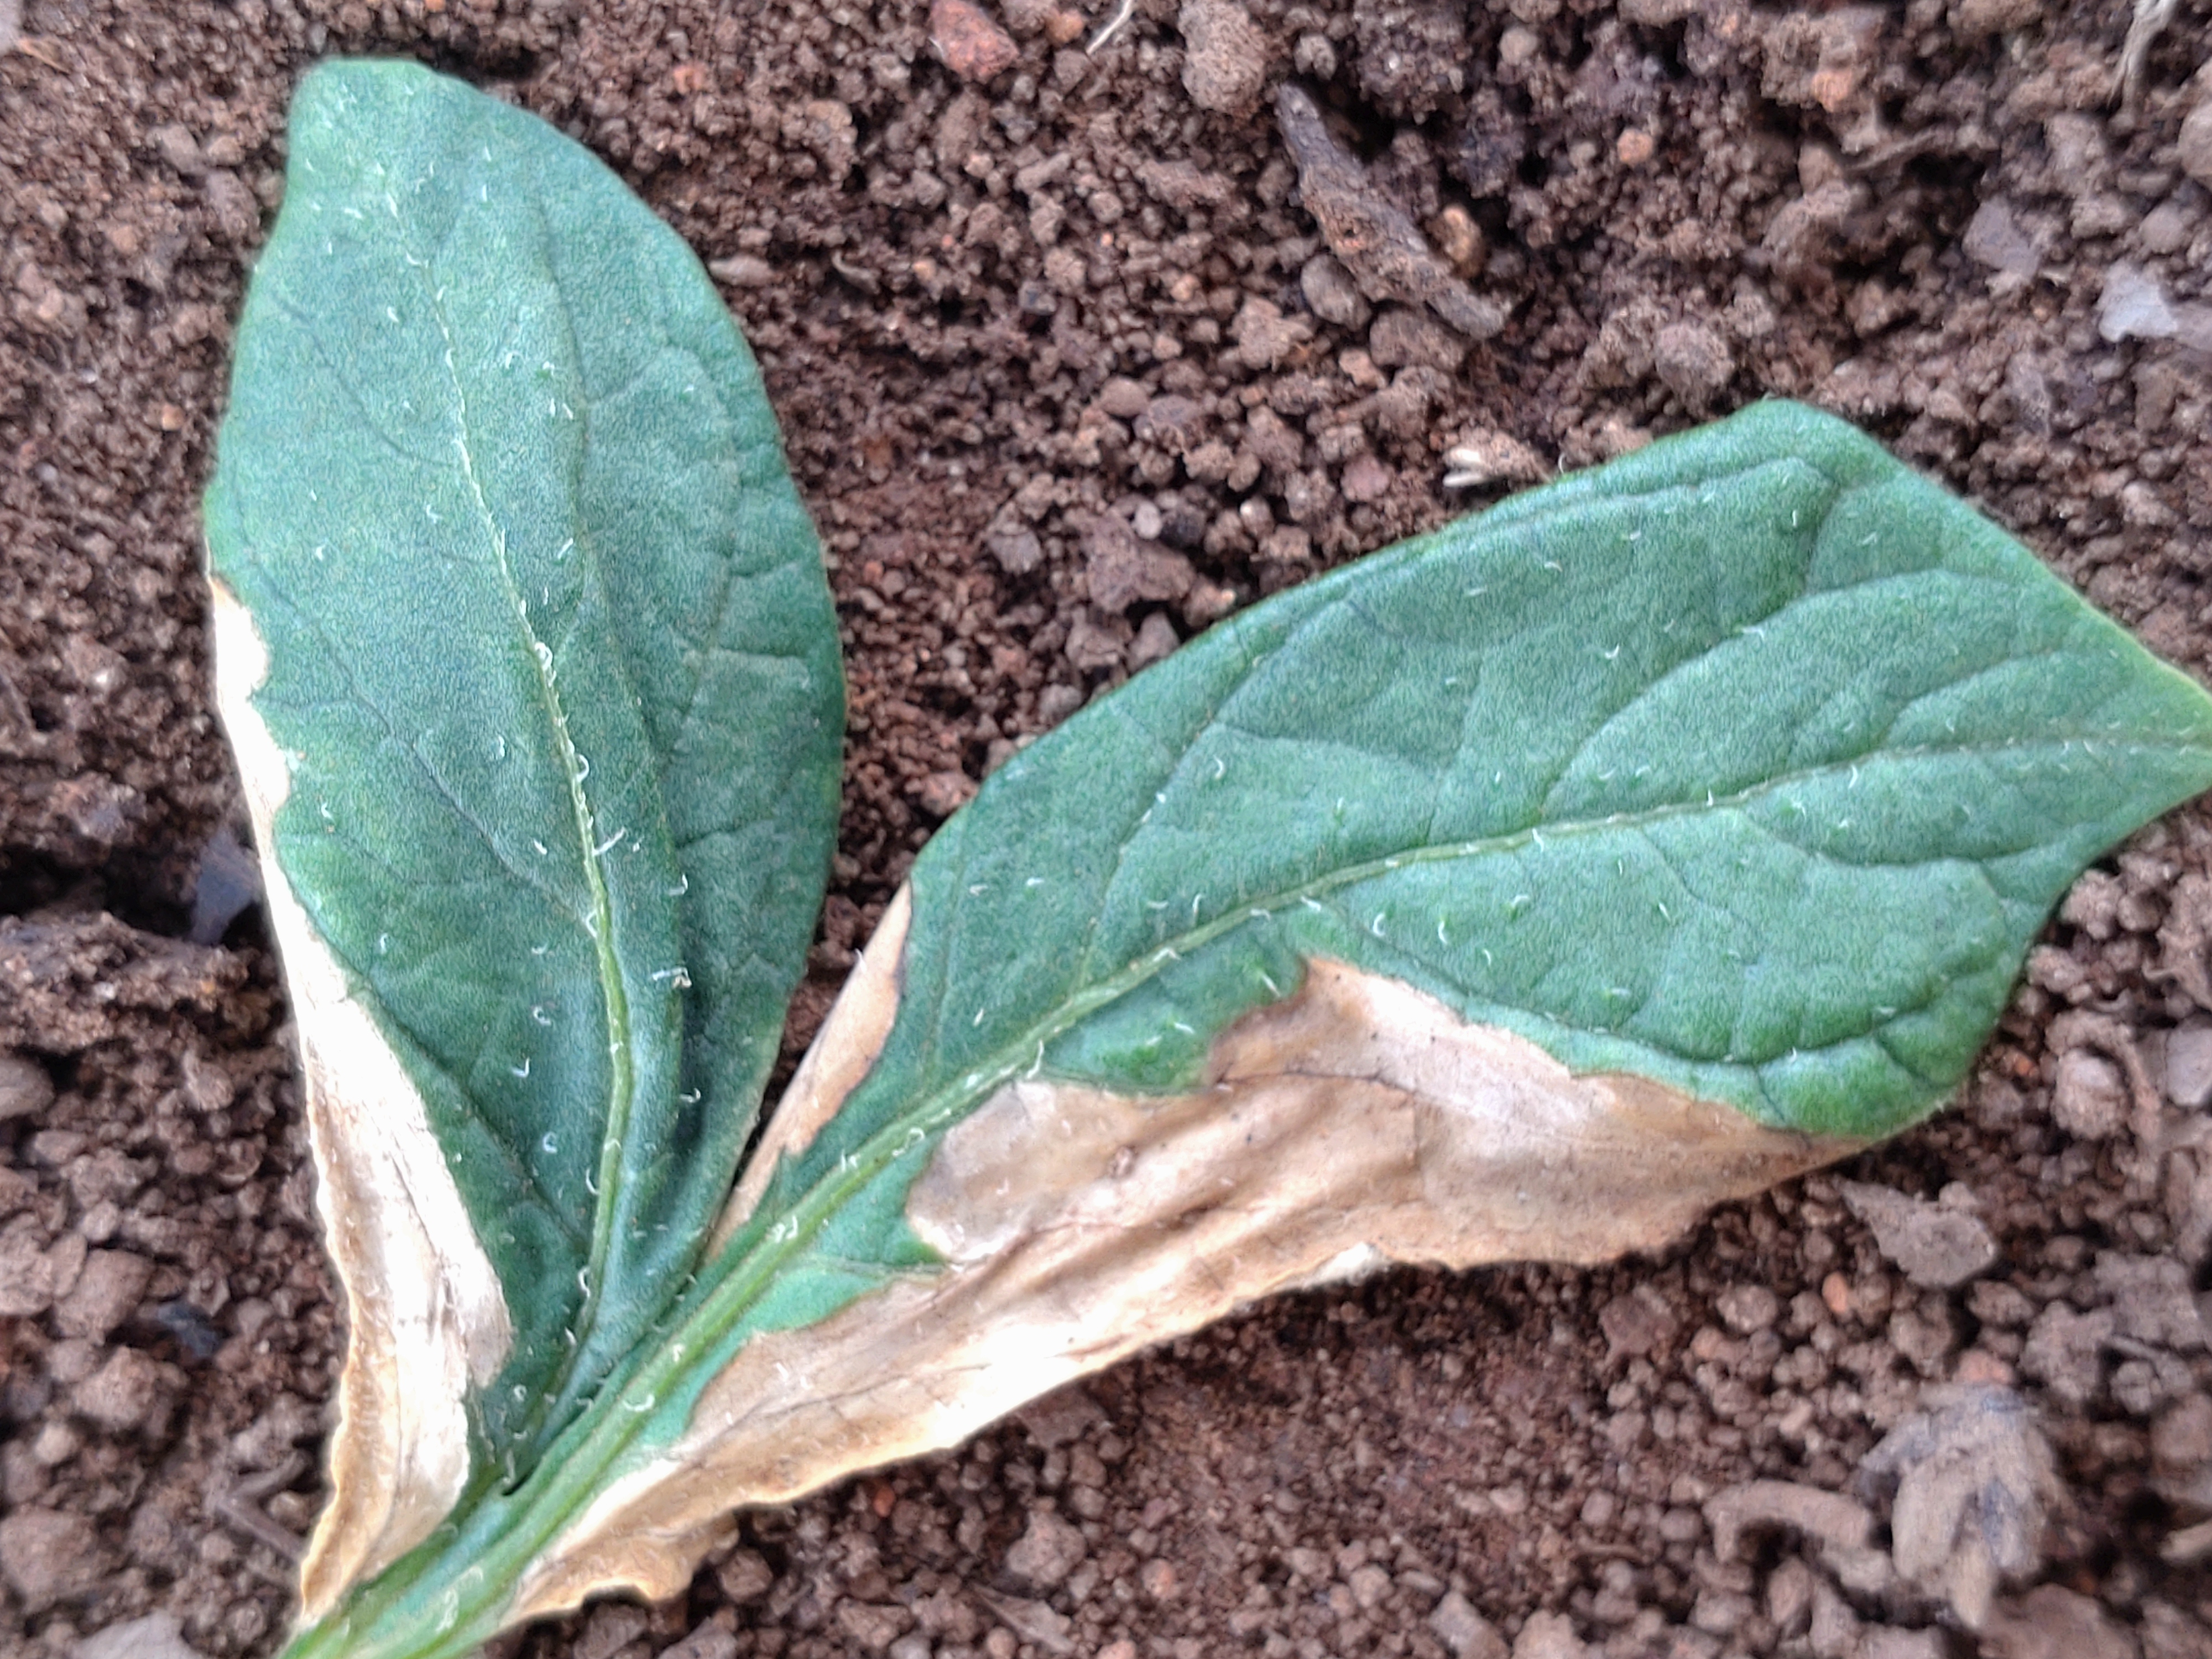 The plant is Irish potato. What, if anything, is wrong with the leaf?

early blight
